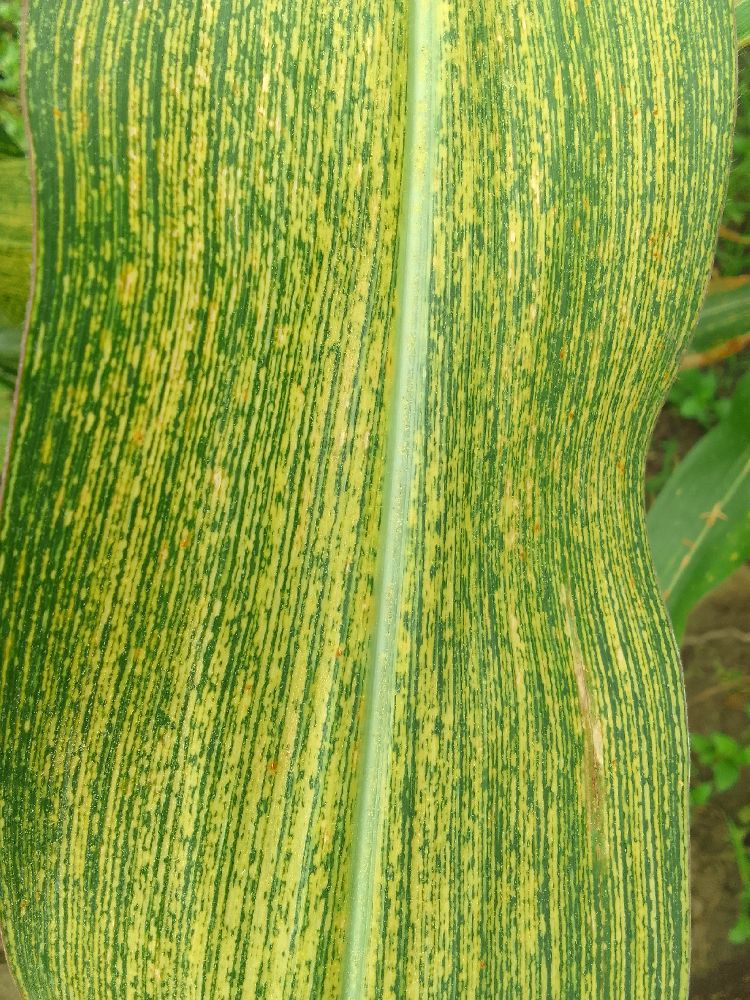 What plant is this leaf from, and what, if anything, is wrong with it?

maize, maize streak virus
